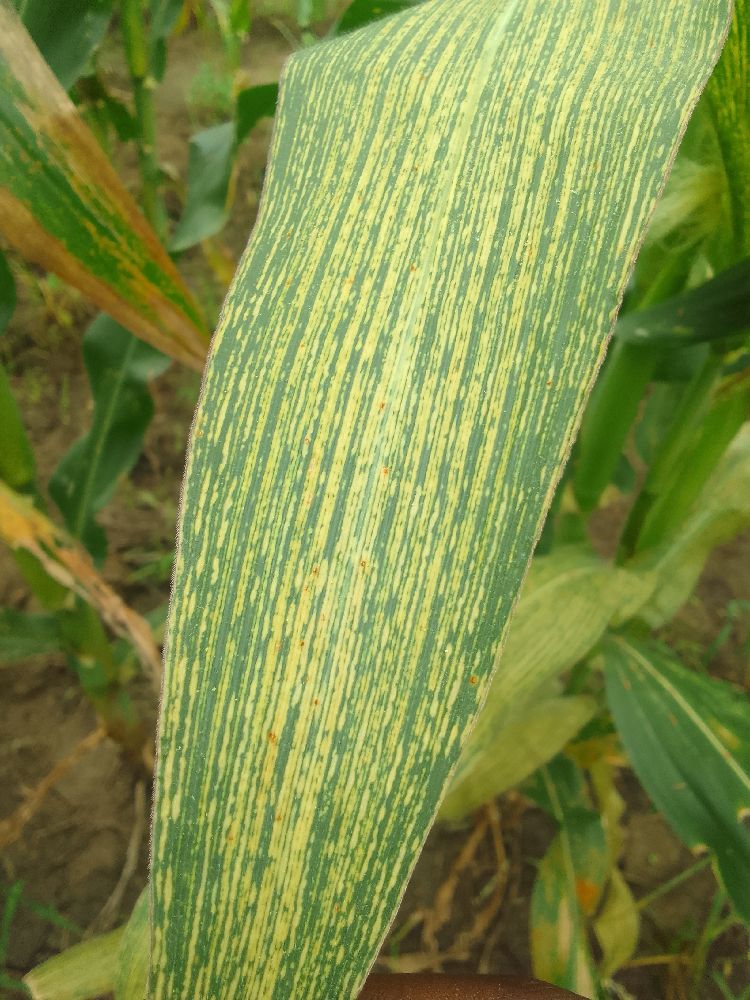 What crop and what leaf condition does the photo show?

maize, maize streak virus
